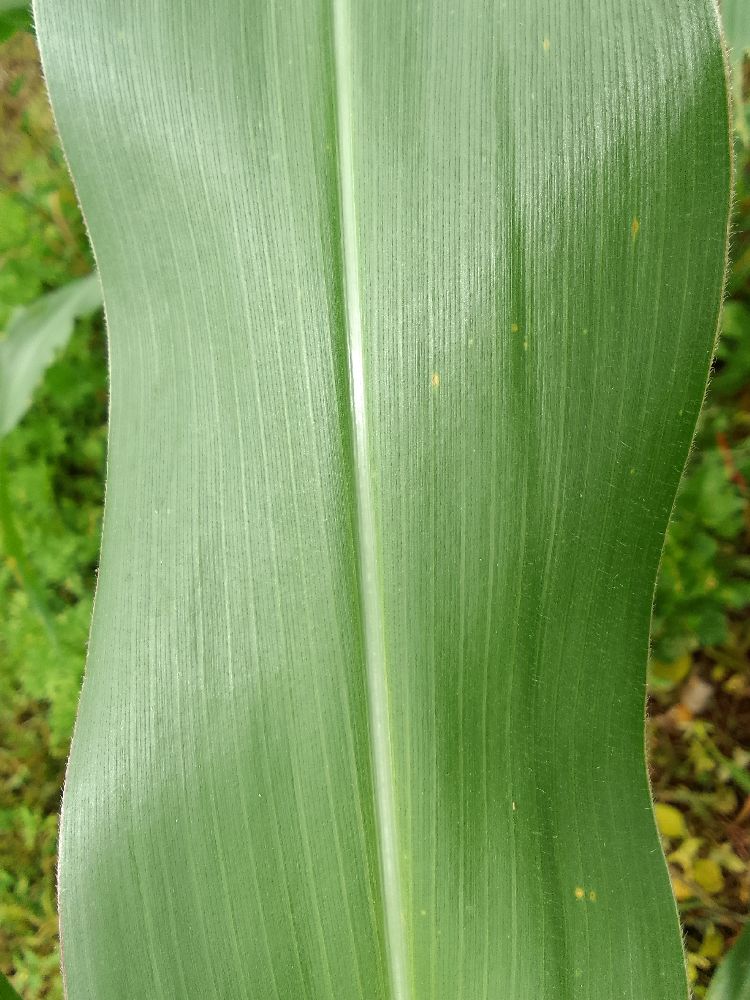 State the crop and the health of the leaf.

maize, healthy
